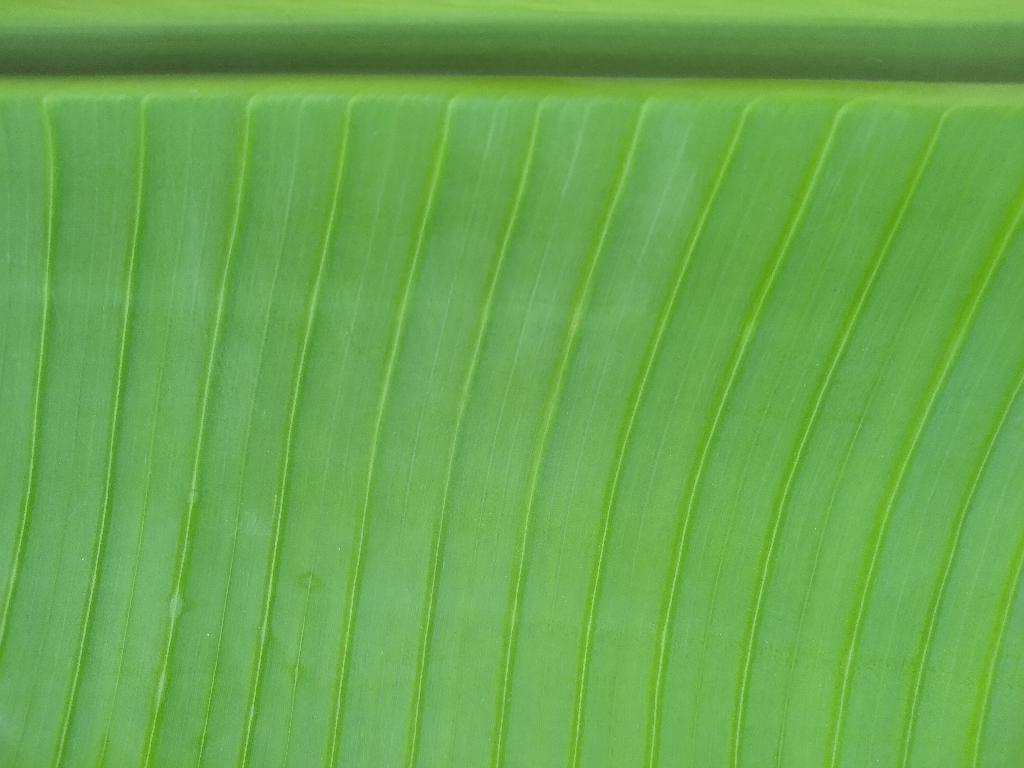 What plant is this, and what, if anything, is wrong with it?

banana, healthy
